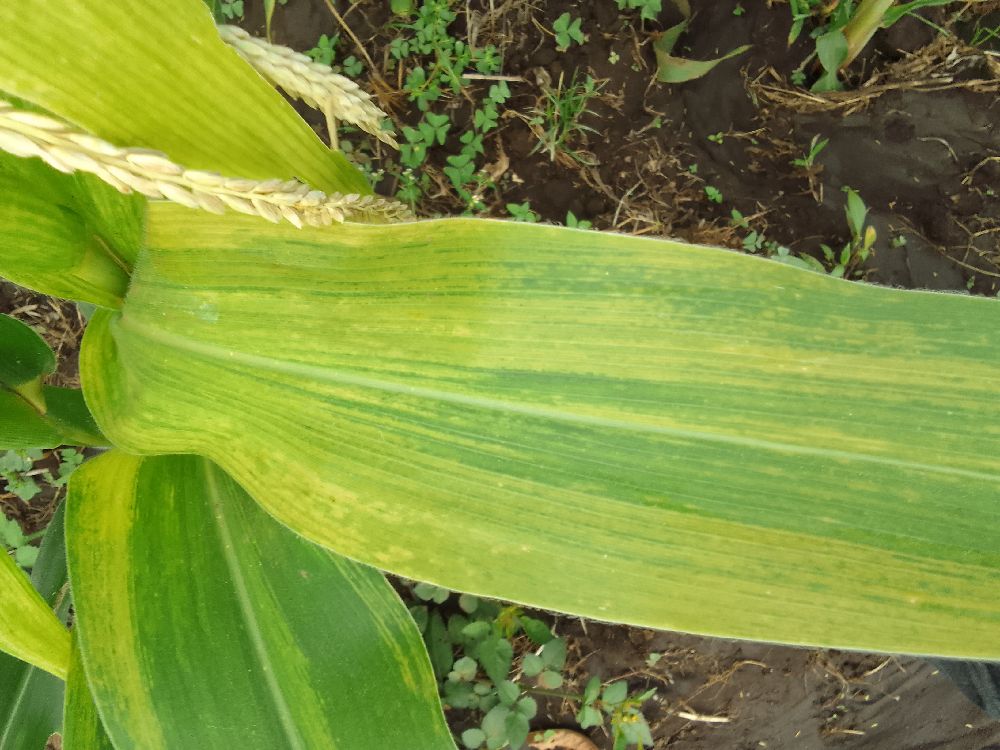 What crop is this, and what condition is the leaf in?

maize, maize lethal necrosis
